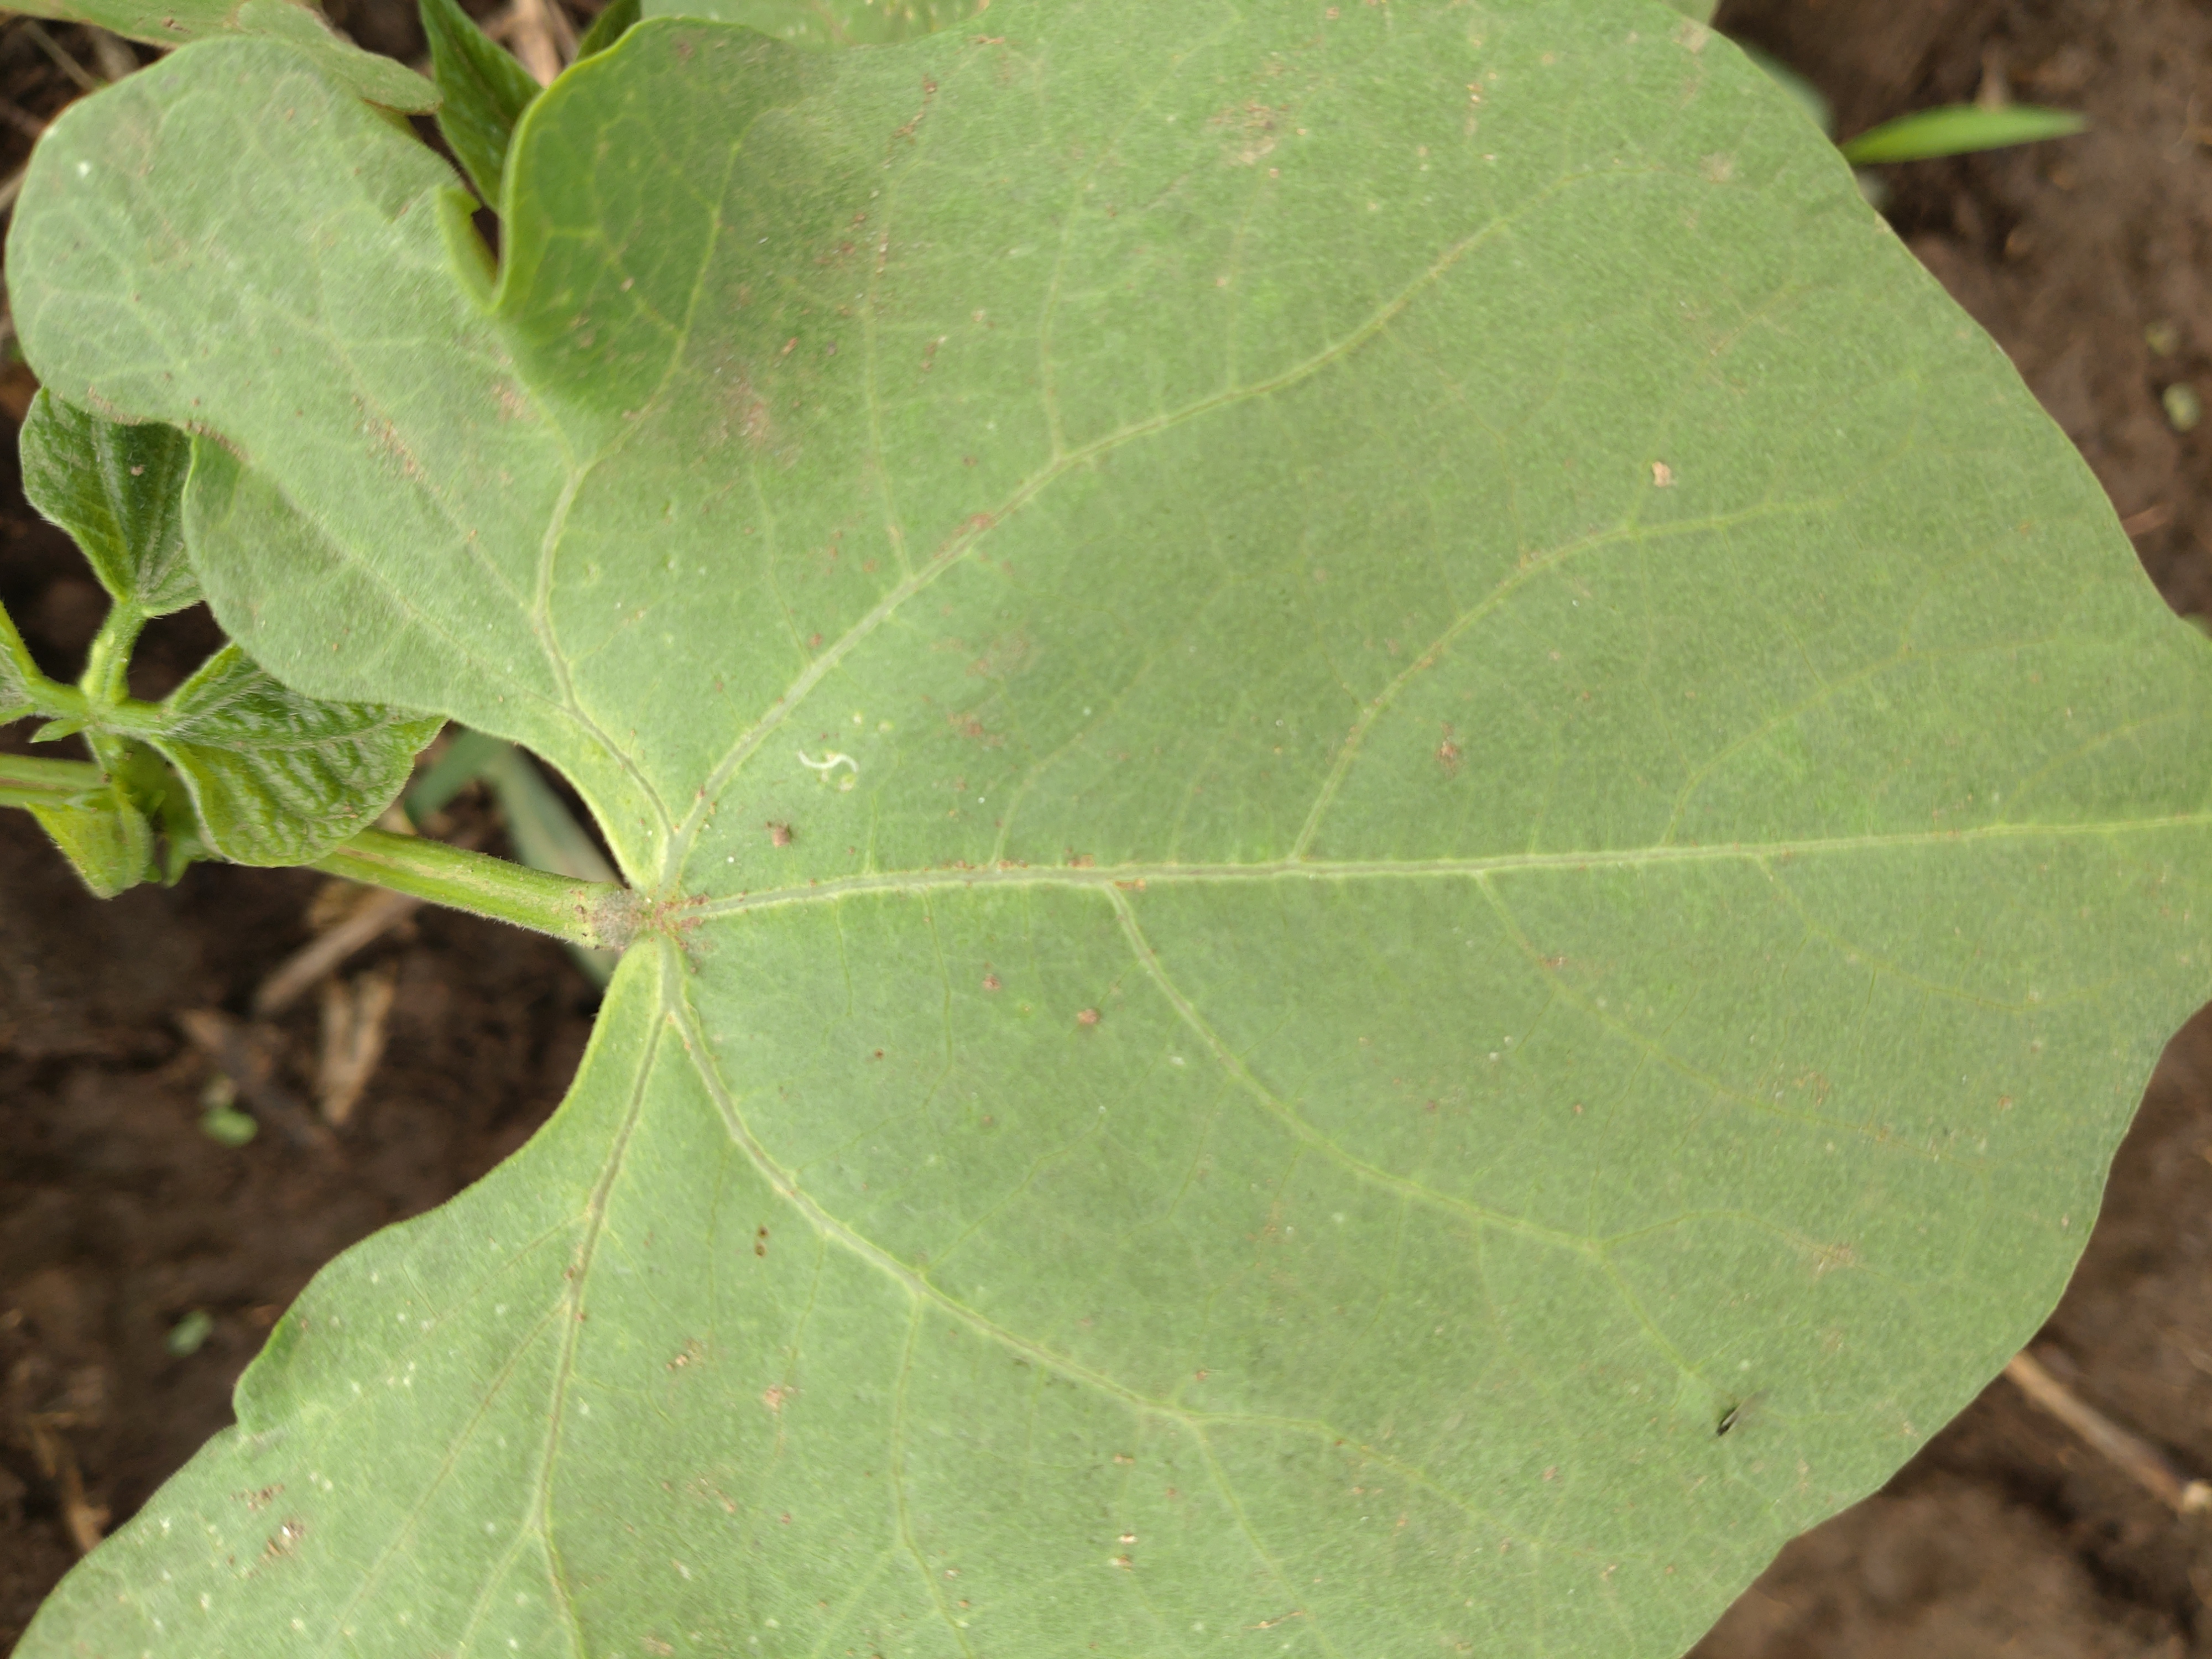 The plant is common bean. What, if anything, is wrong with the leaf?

healthy
